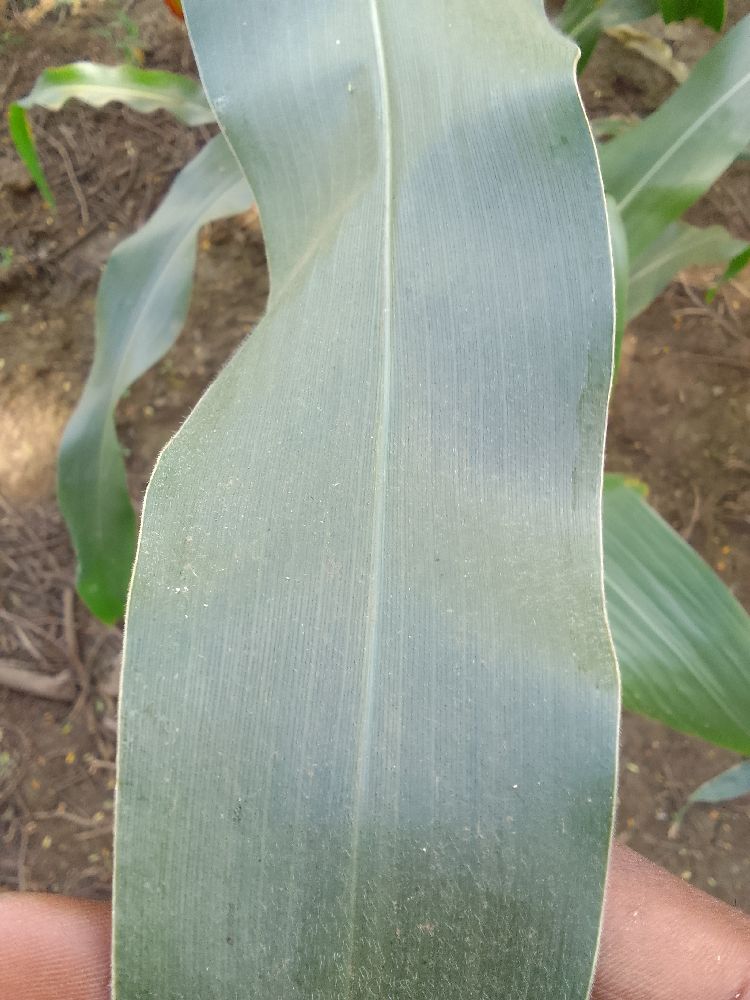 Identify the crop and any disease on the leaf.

maize, healthy
